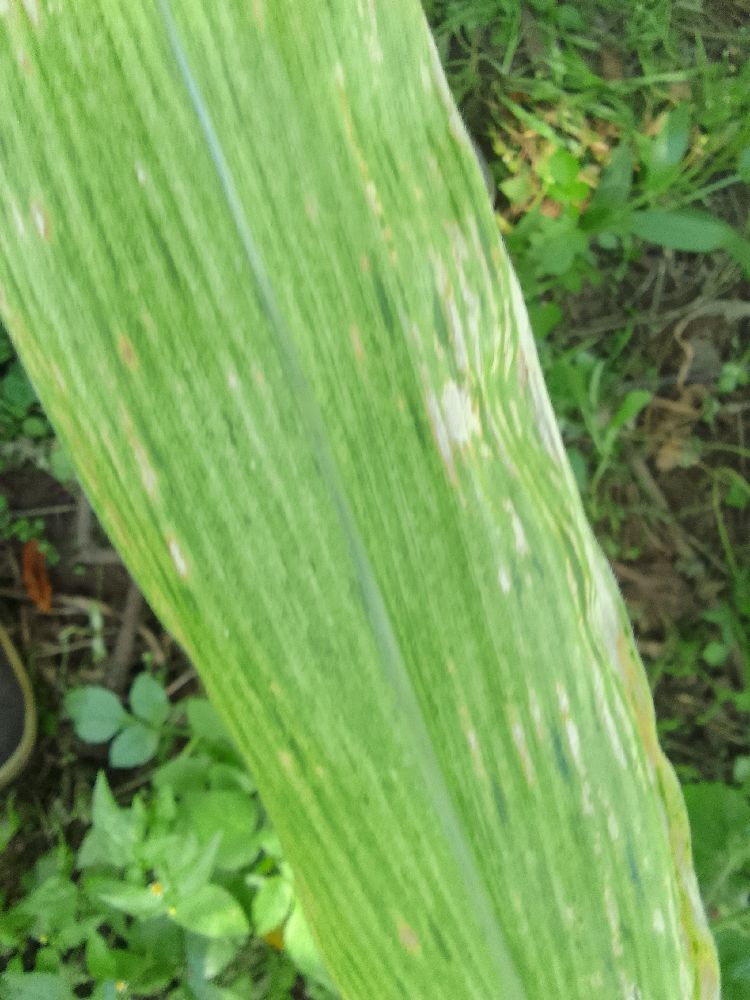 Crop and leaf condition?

maize, maize lethal necrosis
